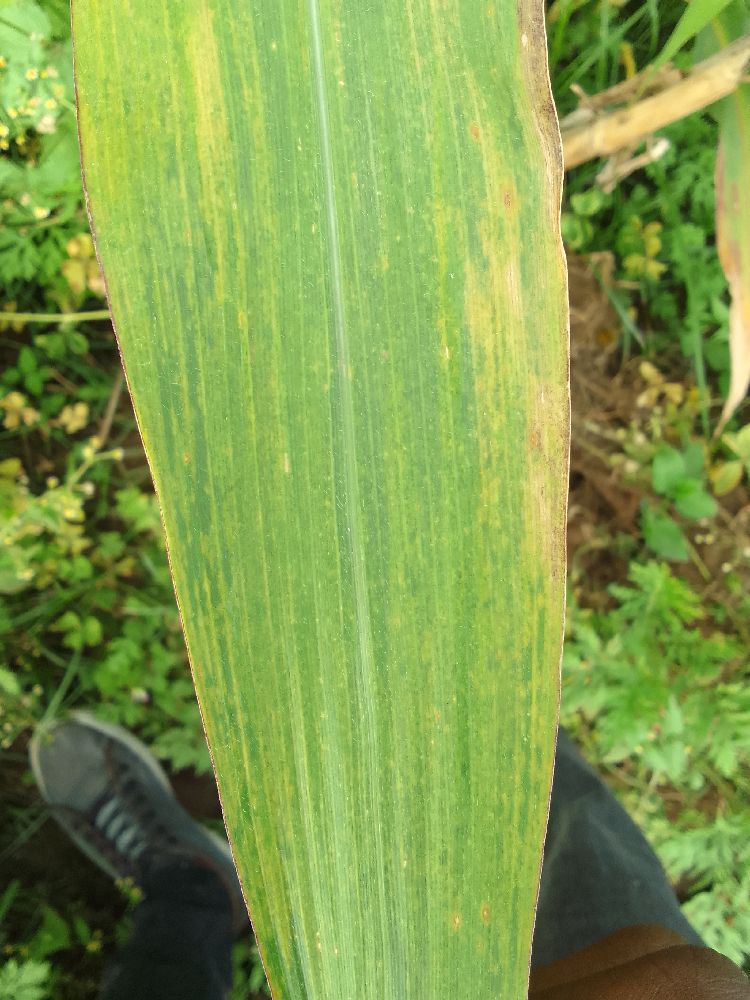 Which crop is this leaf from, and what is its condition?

maize, maize lethal necrosis
